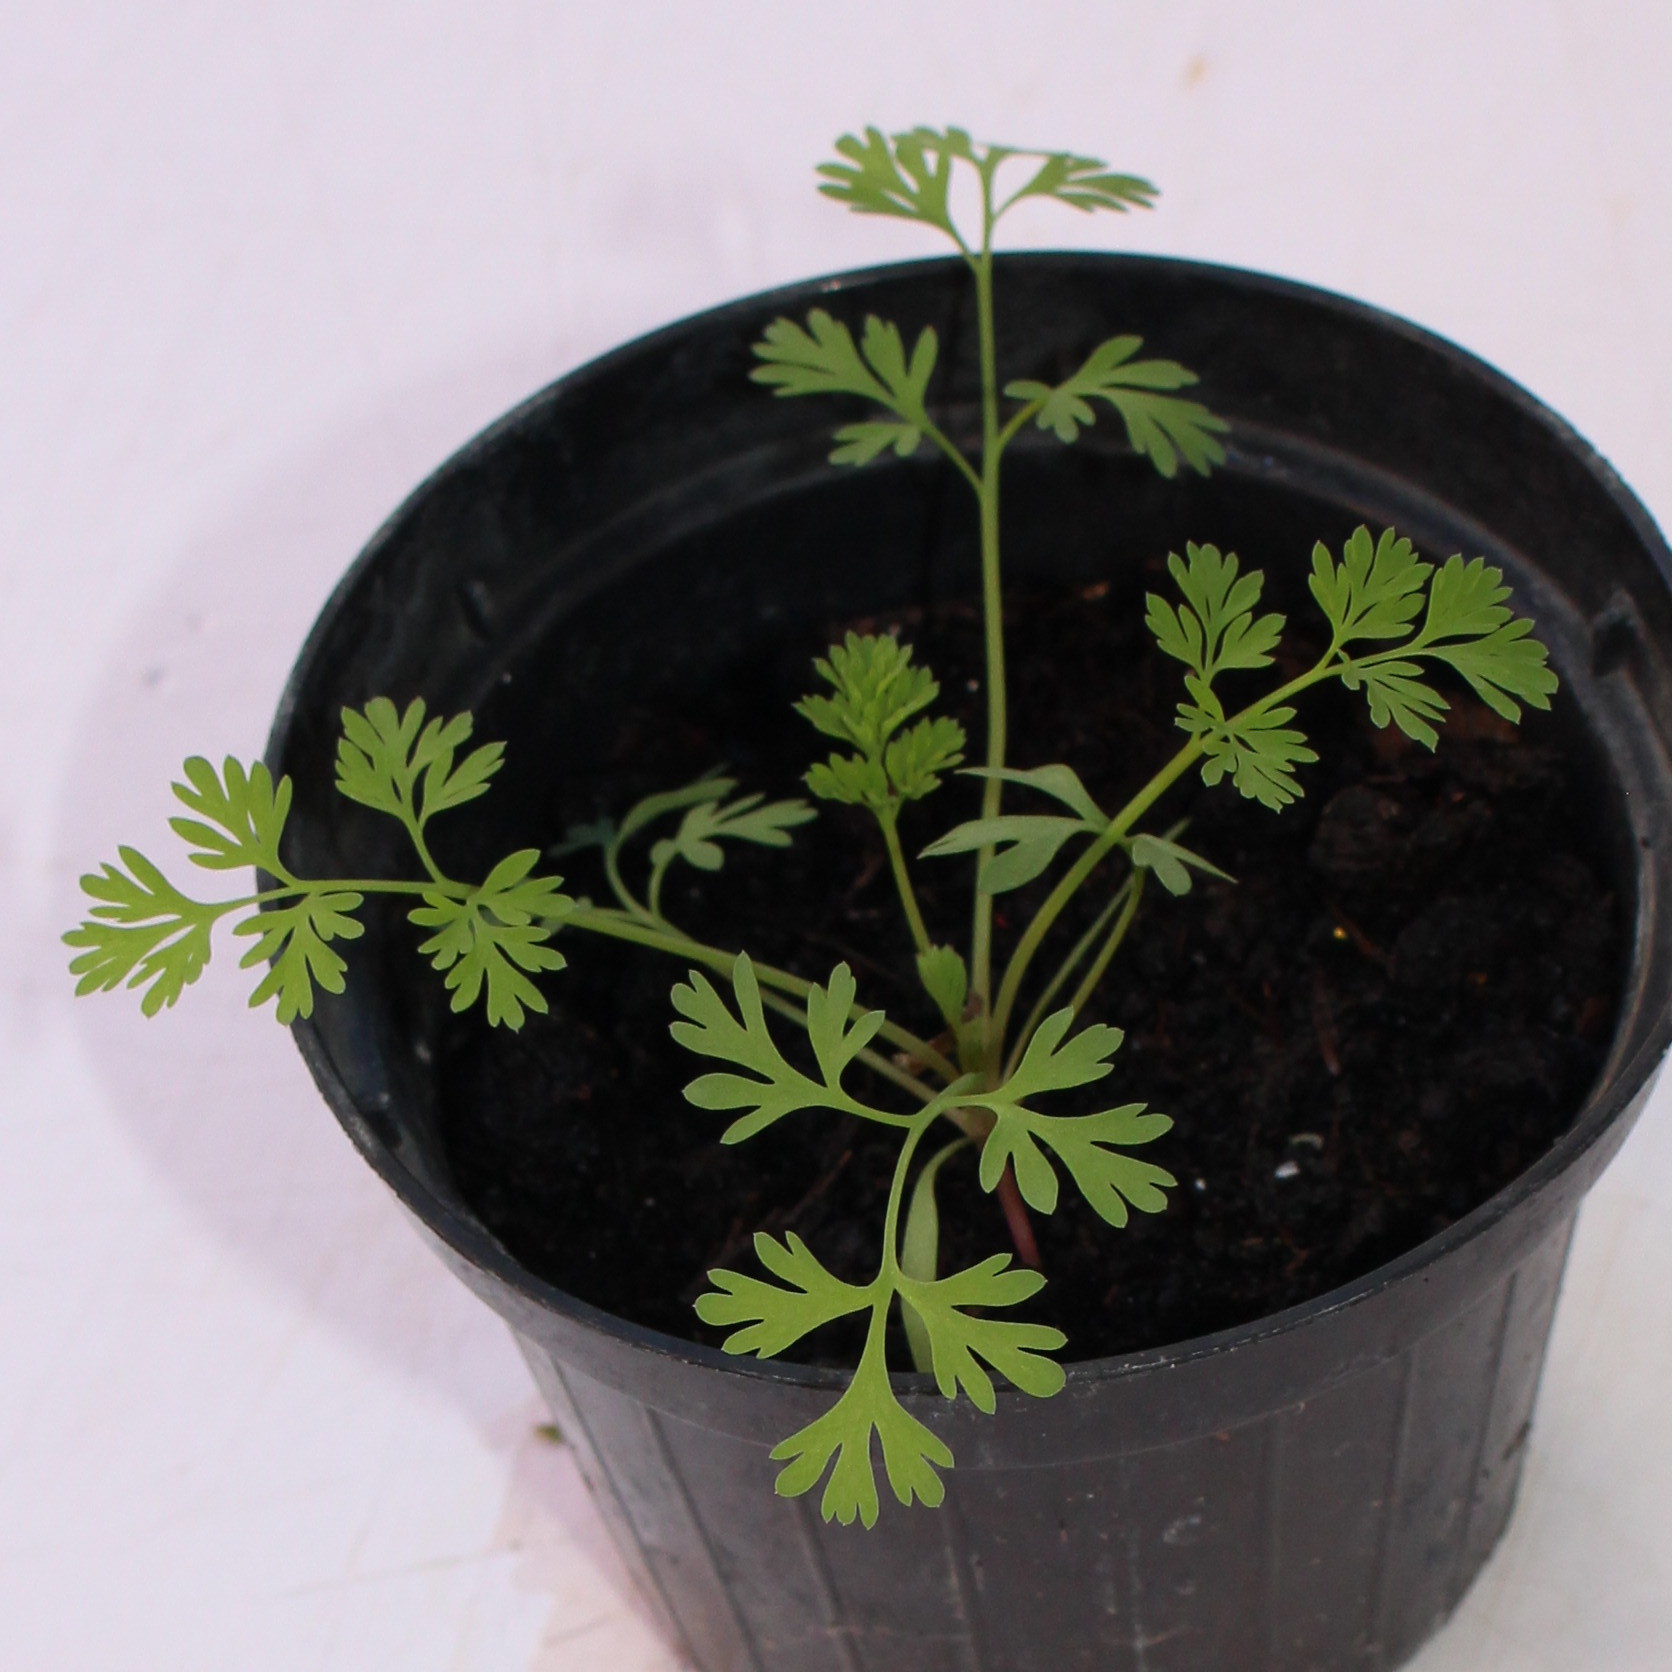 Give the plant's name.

Fumaria officinalis
